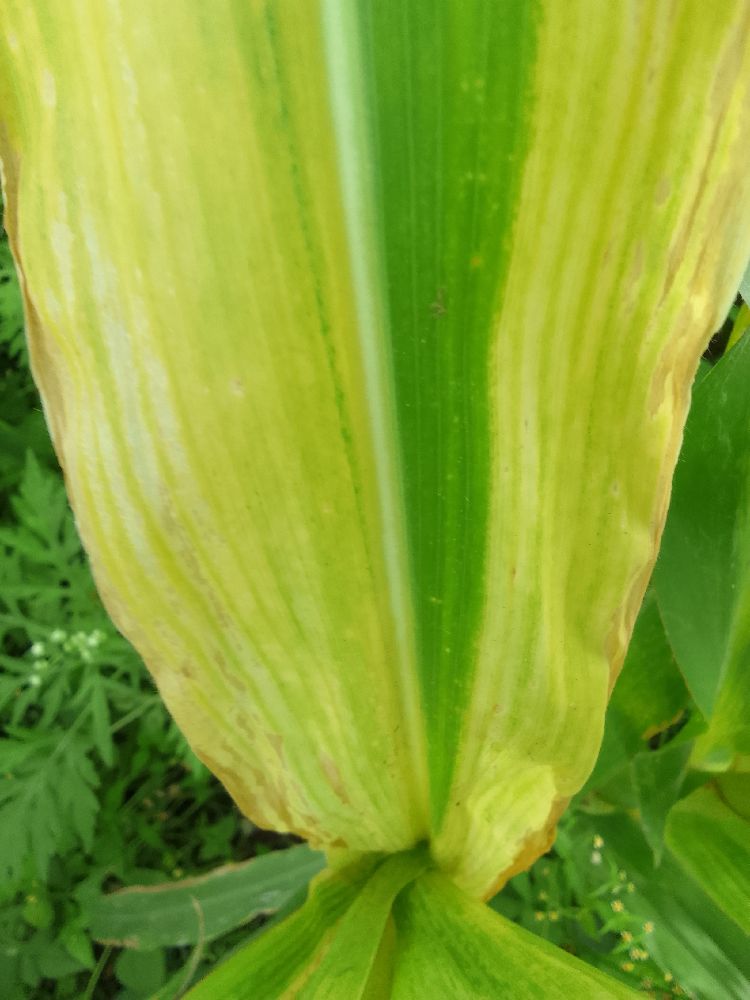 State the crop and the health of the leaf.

maize, maize lethal necrosis
